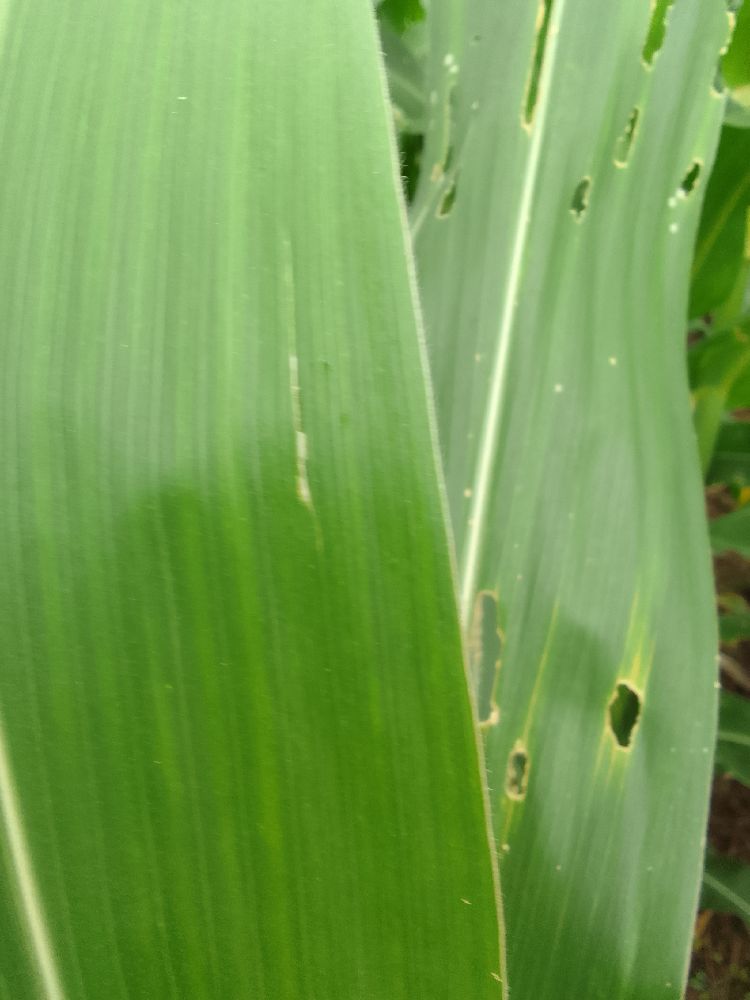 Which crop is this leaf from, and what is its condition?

maize, maize lethal necrosis
